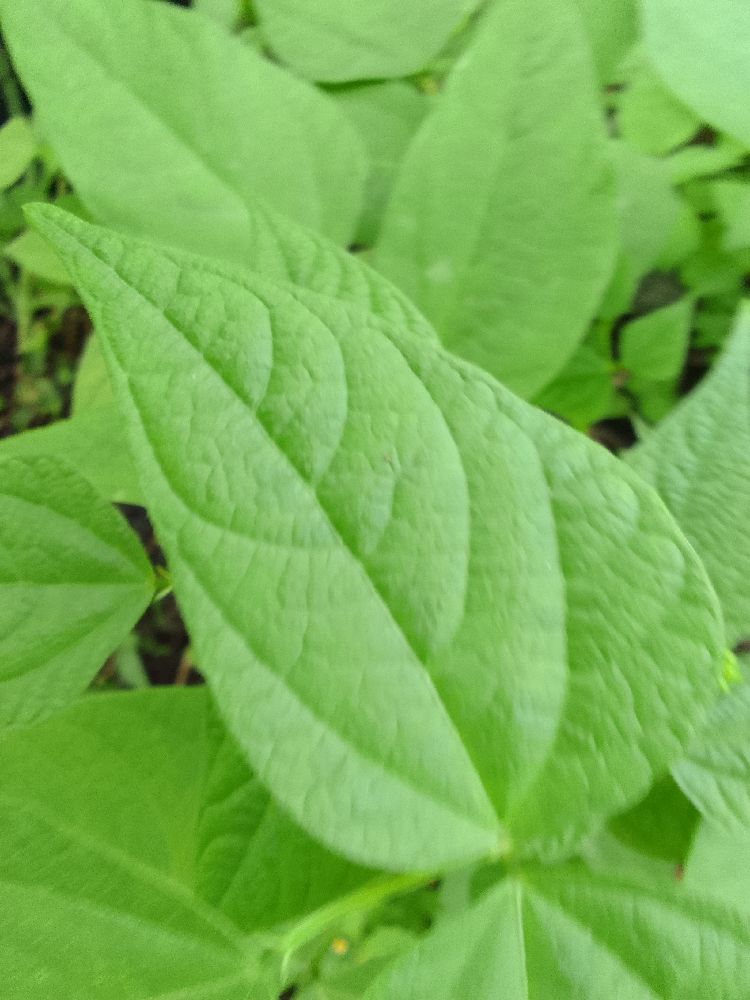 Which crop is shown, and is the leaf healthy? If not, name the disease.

common bean, healthy
